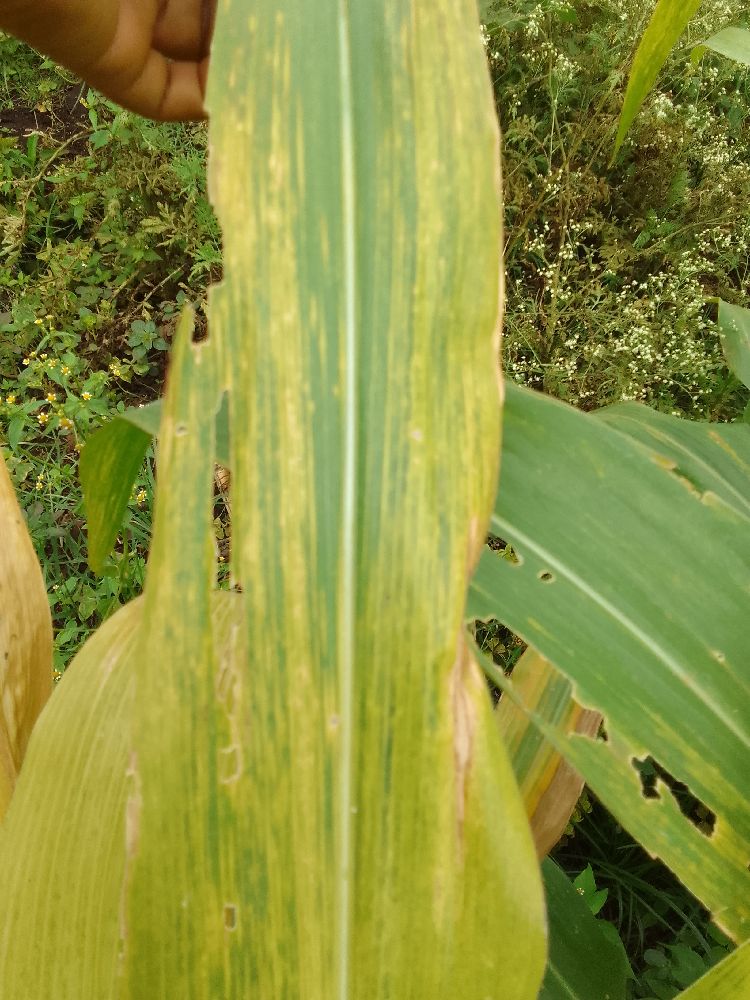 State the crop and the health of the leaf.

maize, maize lethal necrosis
